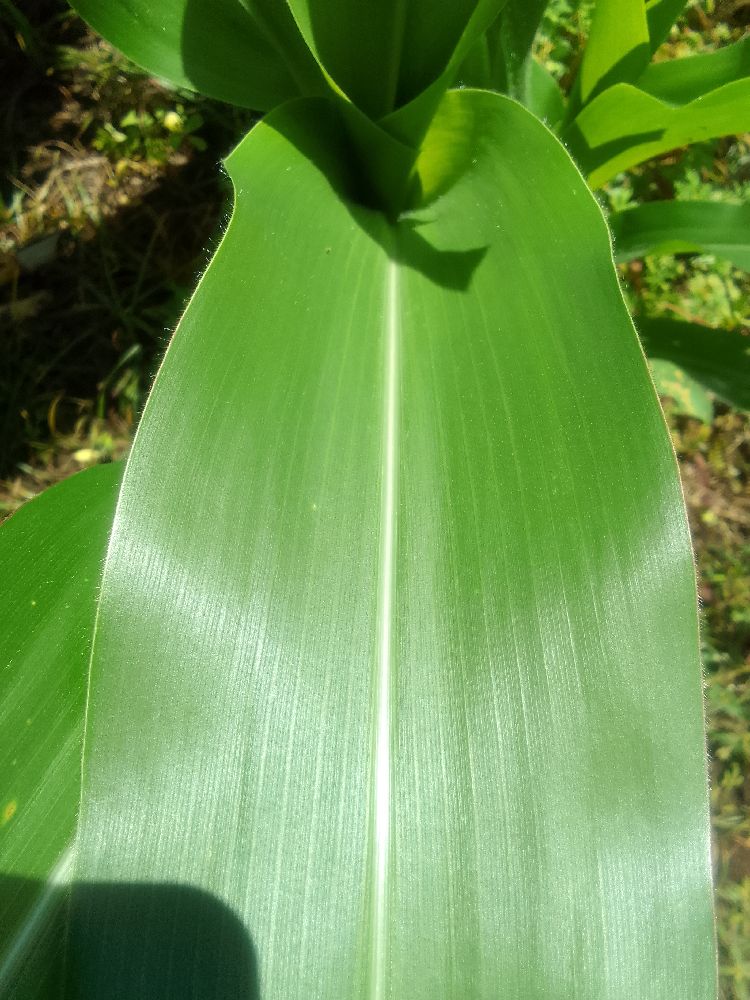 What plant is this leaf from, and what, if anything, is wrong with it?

maize, healthy
